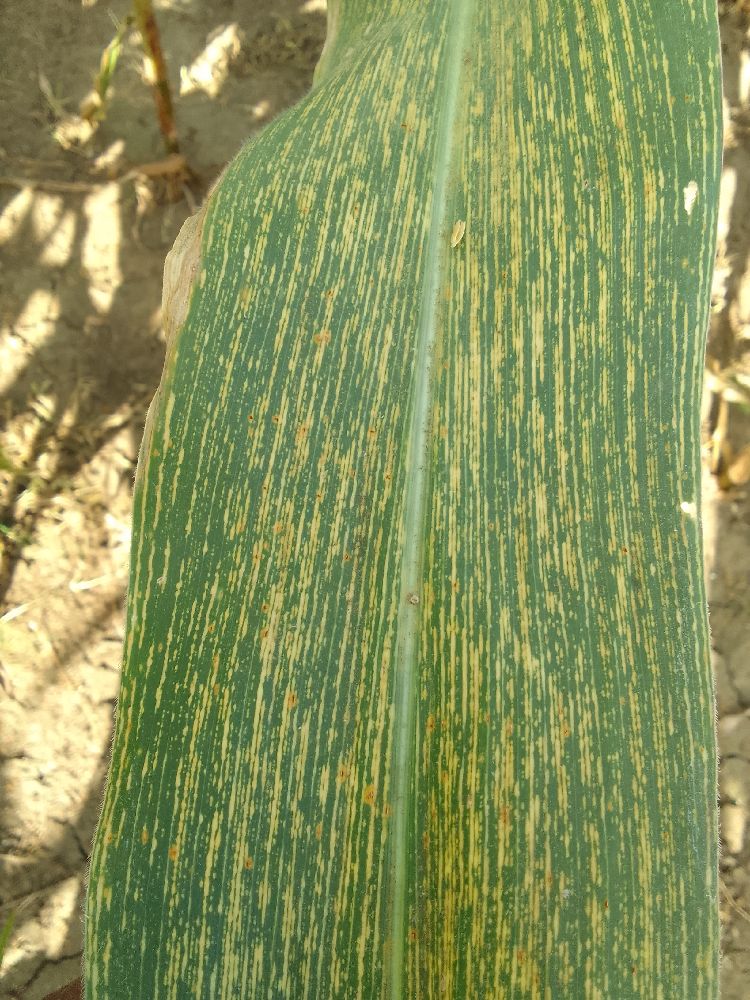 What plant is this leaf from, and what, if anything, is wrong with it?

maize, maize streak virus
